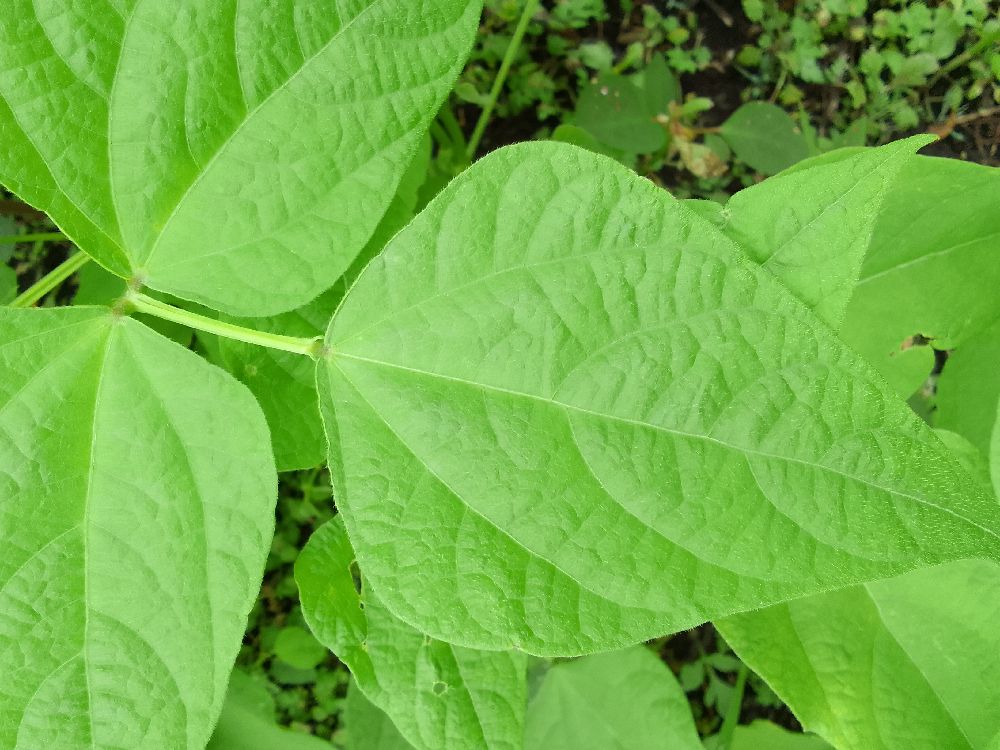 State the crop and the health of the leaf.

common bean, healthy
